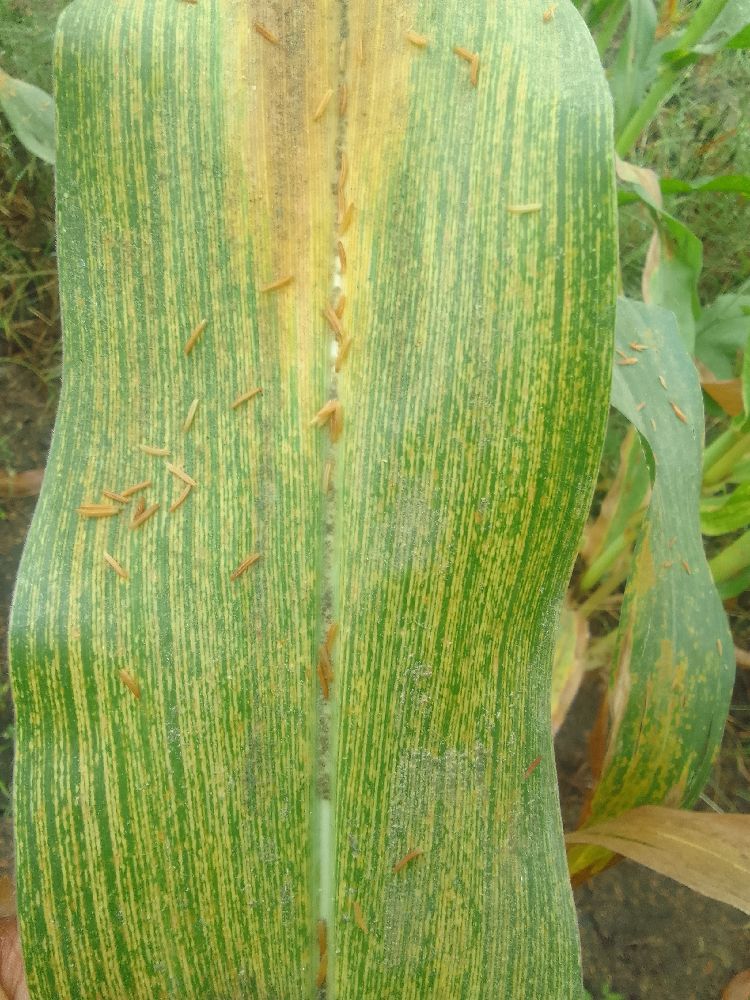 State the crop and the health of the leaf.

maize, maize streak virus
